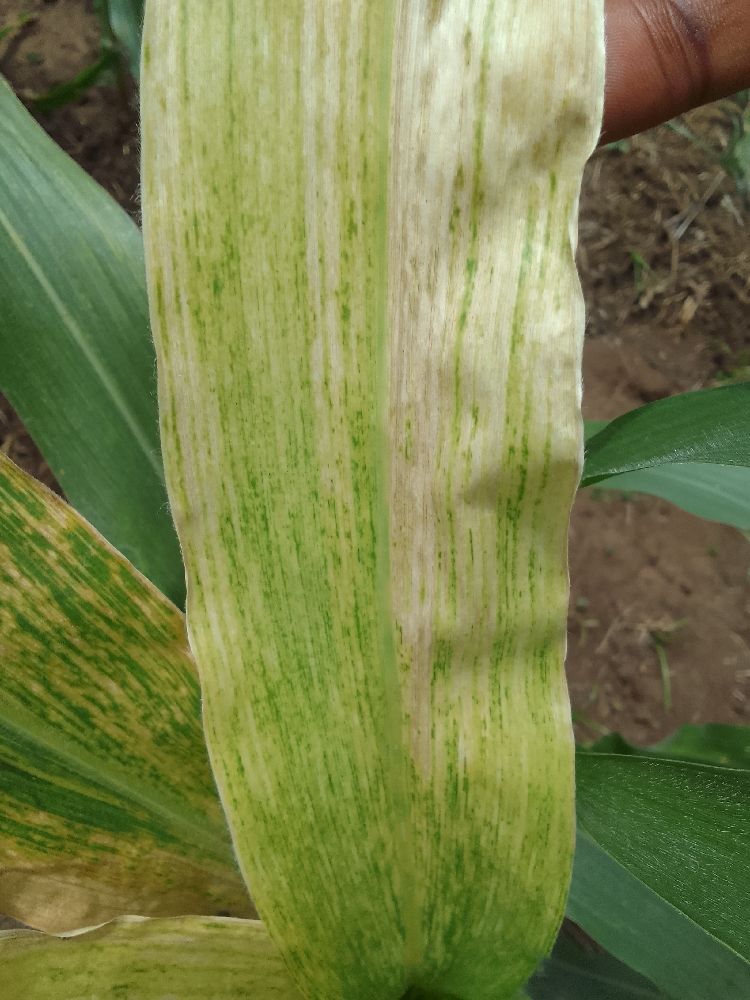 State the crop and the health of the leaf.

maize, maize lethal necrosis
